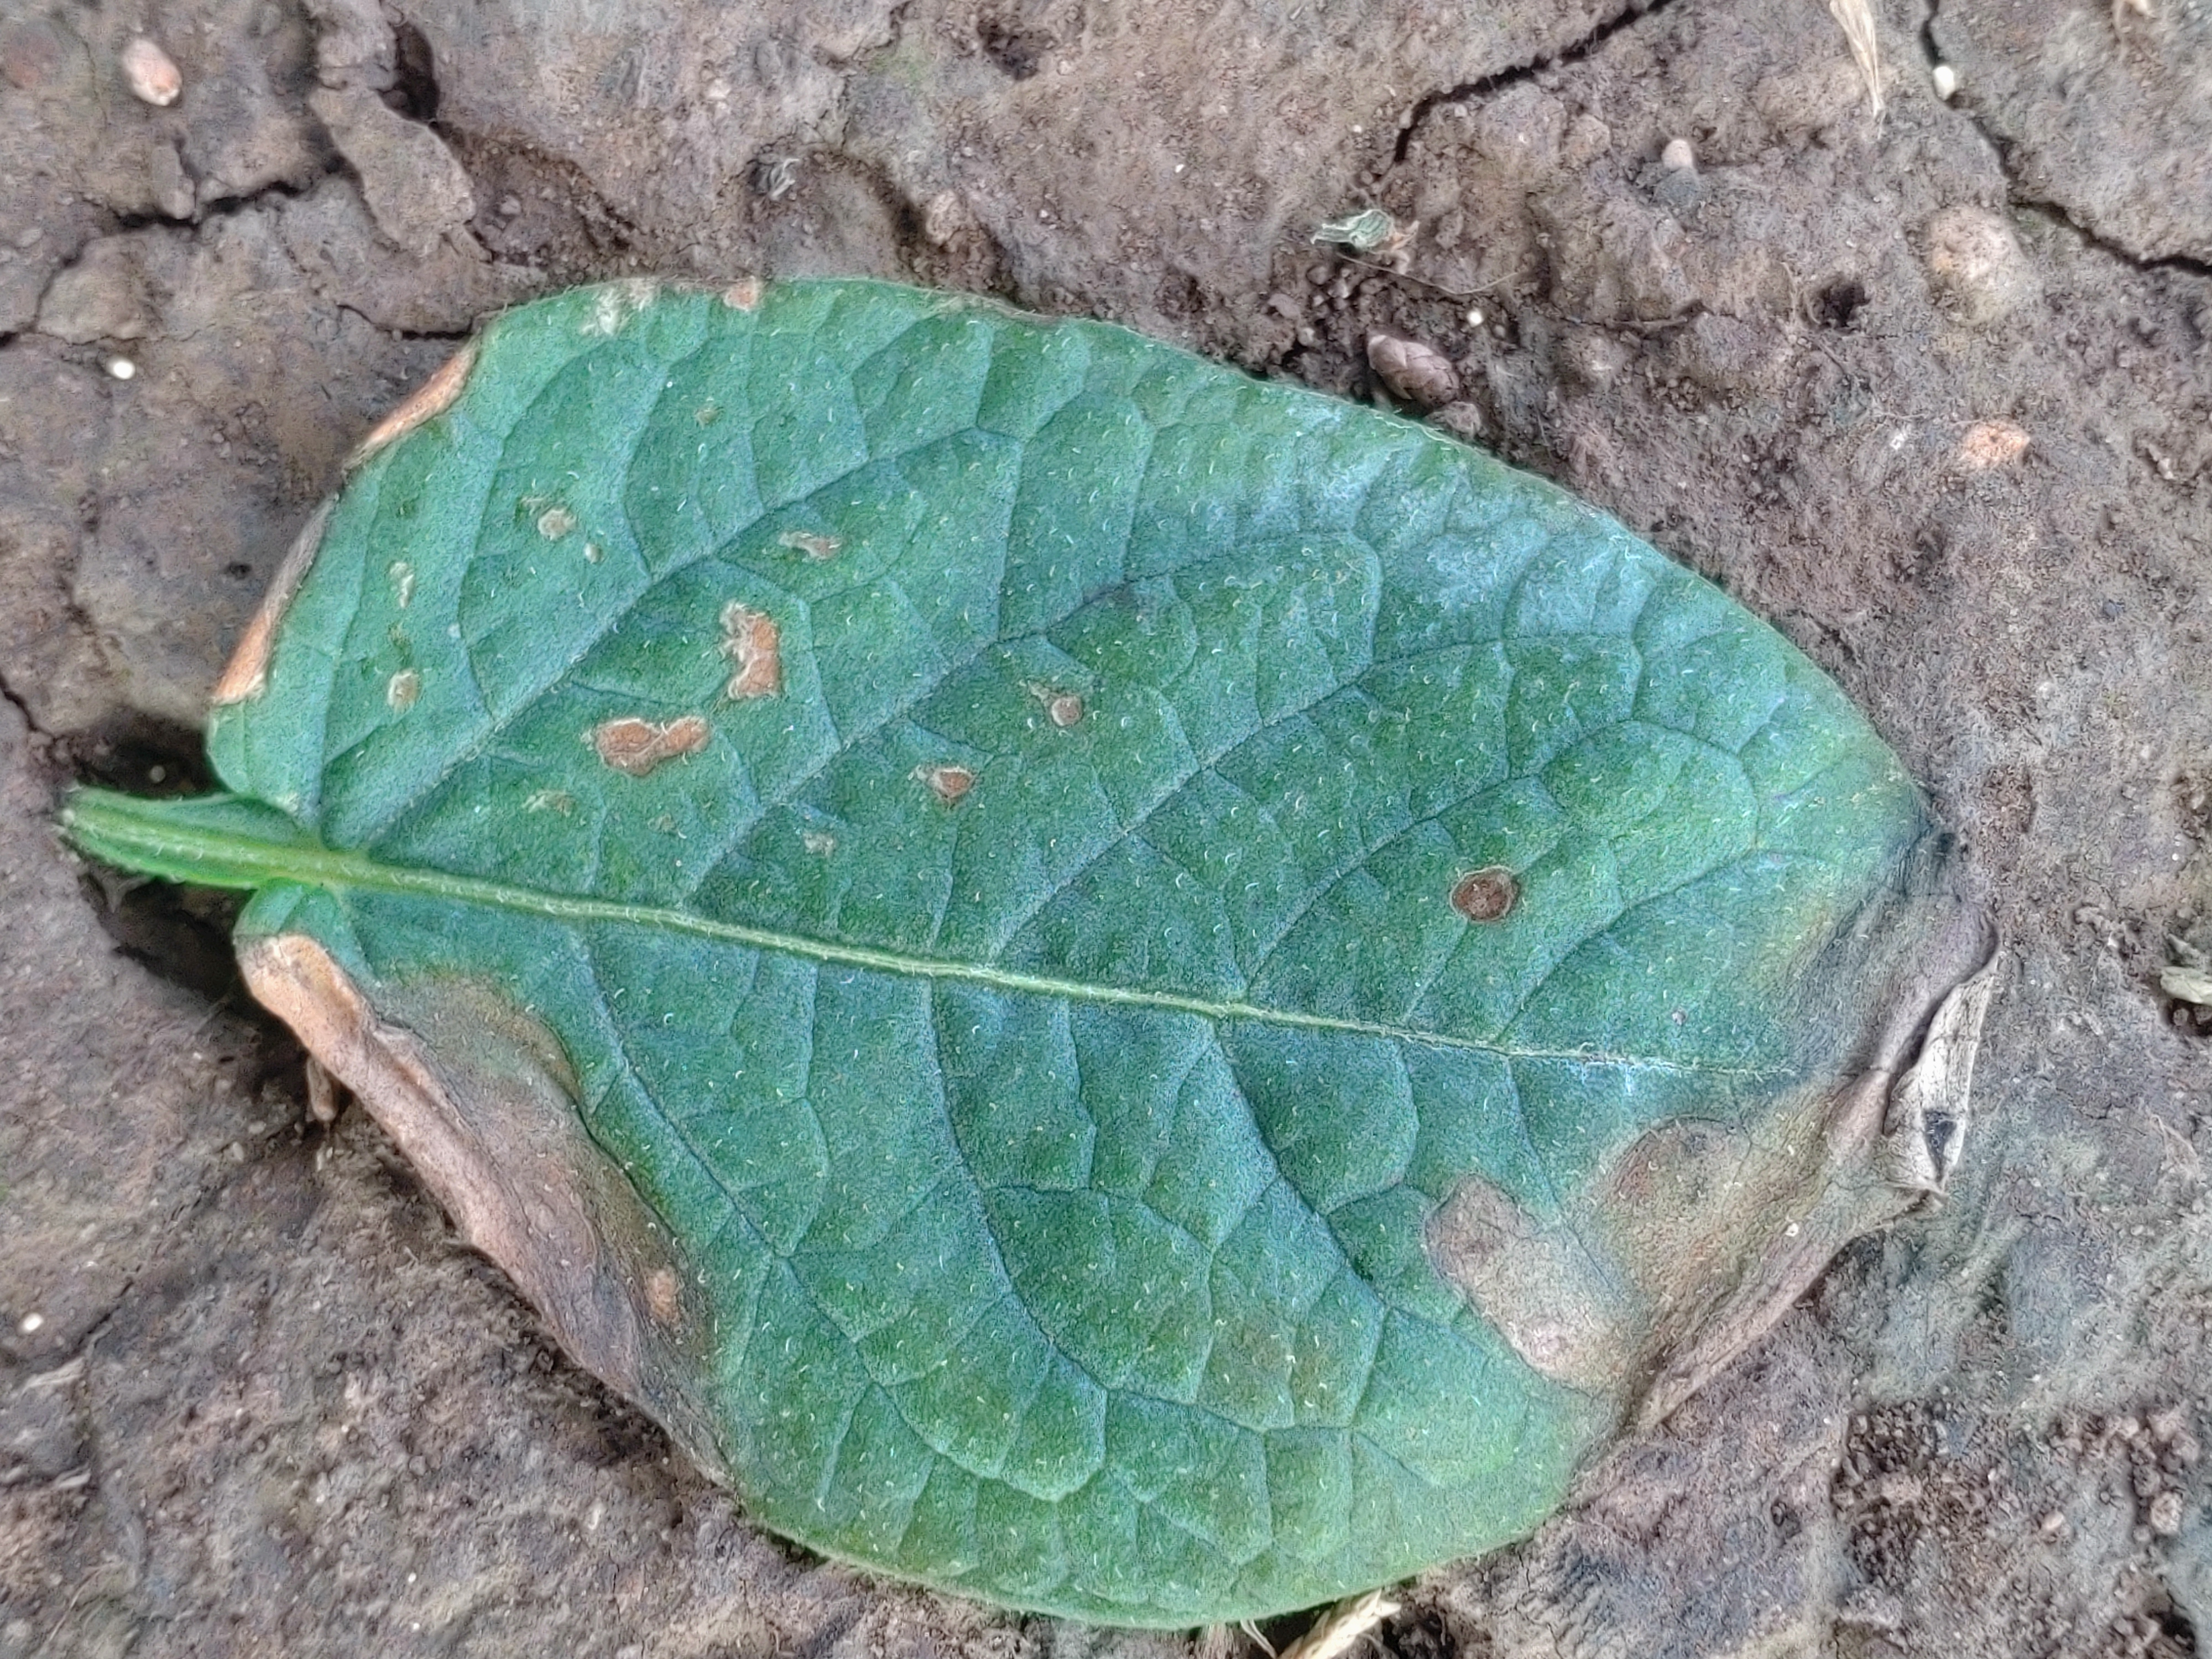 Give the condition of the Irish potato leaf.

early blight
